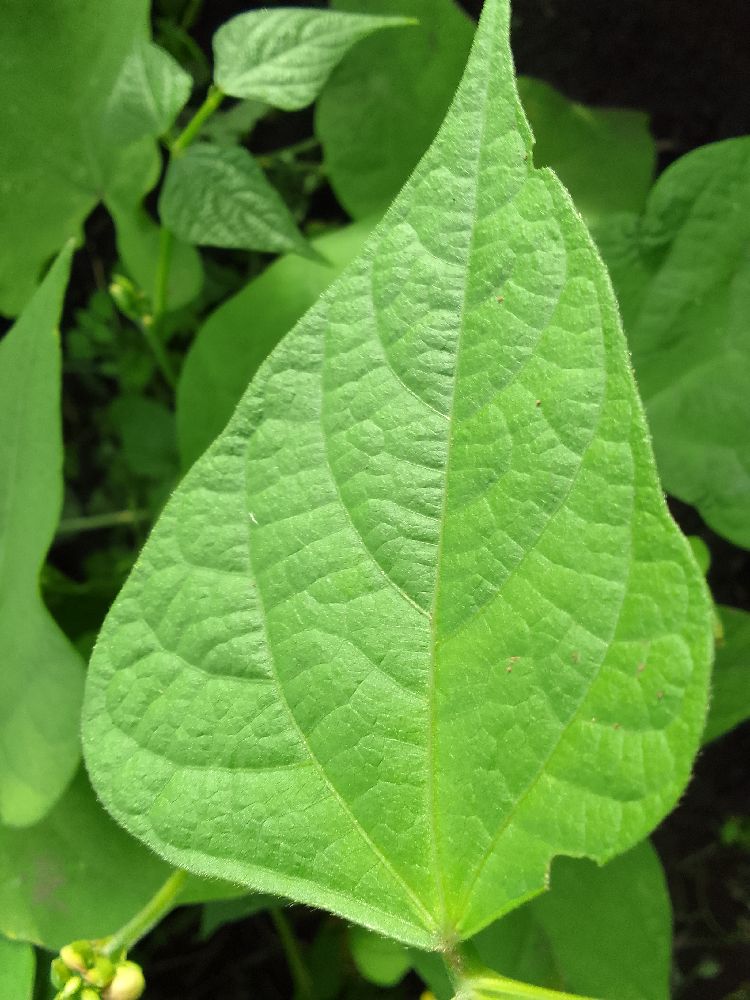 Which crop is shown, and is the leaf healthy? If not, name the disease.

common bean, healthy
